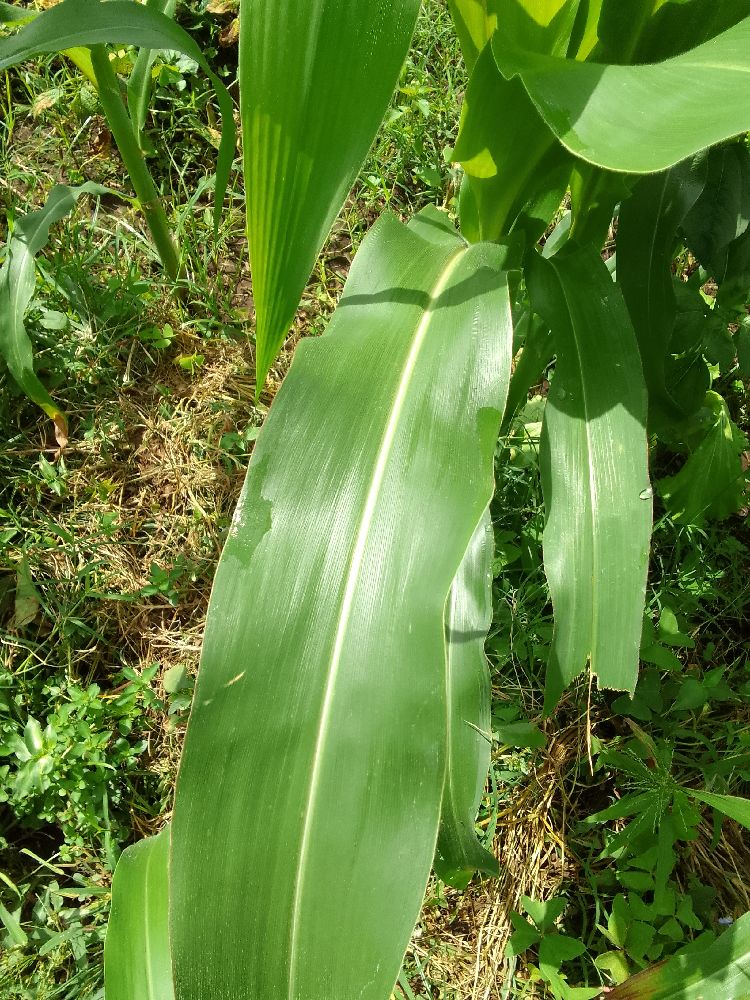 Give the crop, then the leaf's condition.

maize, healthy
